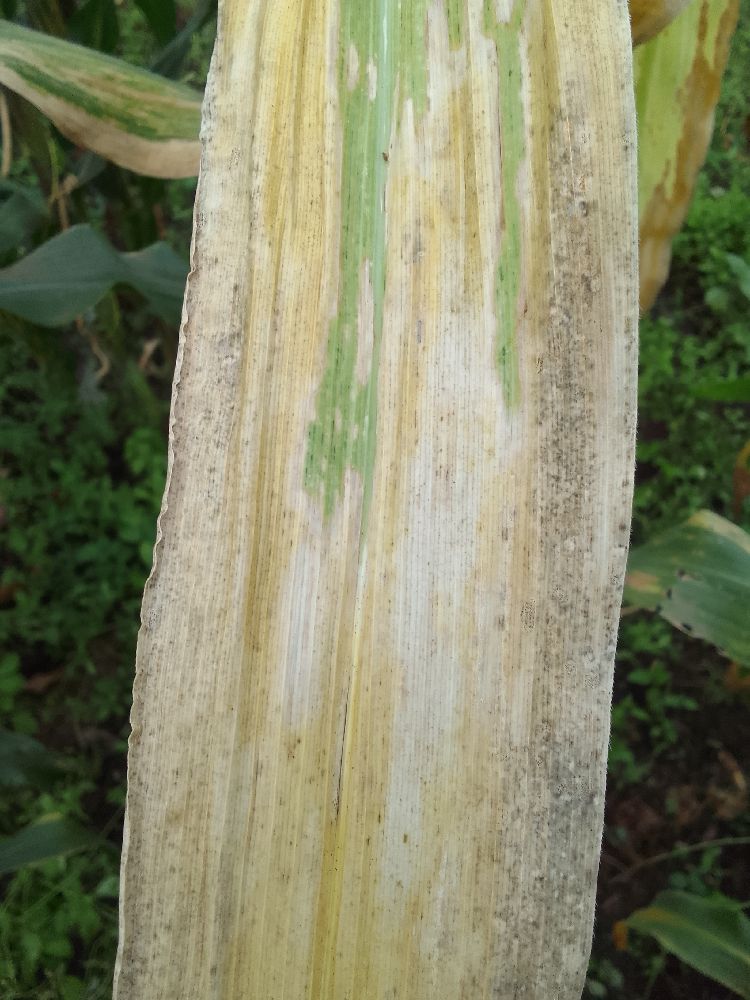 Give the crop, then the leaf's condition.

maize, maize lethal necrosis
